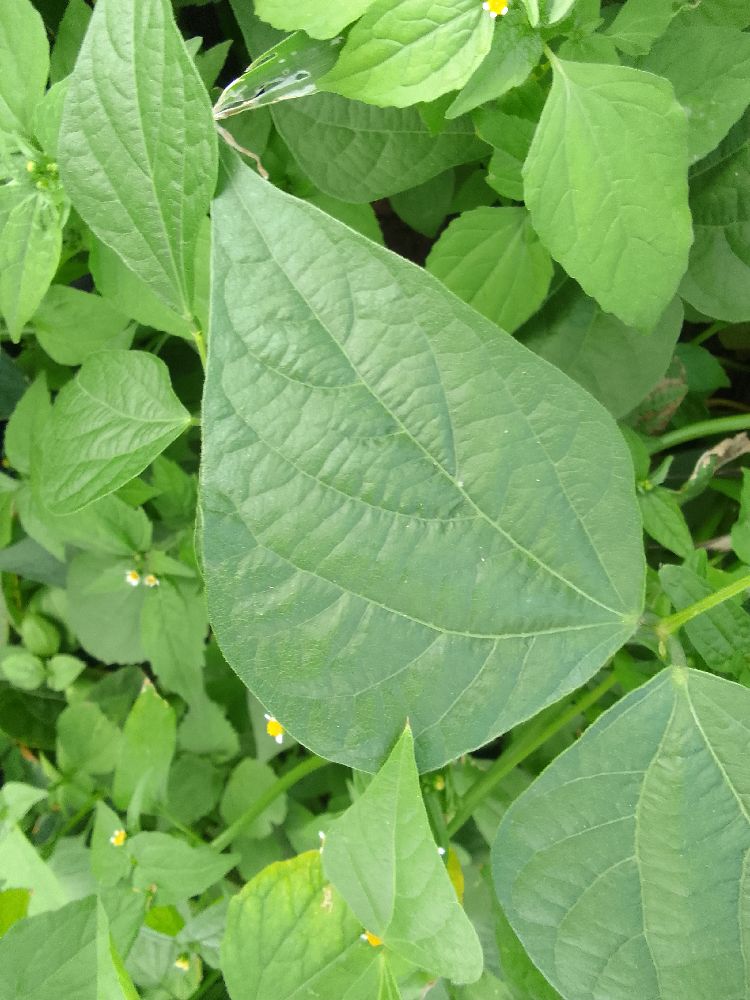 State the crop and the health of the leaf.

common bean, healthy
